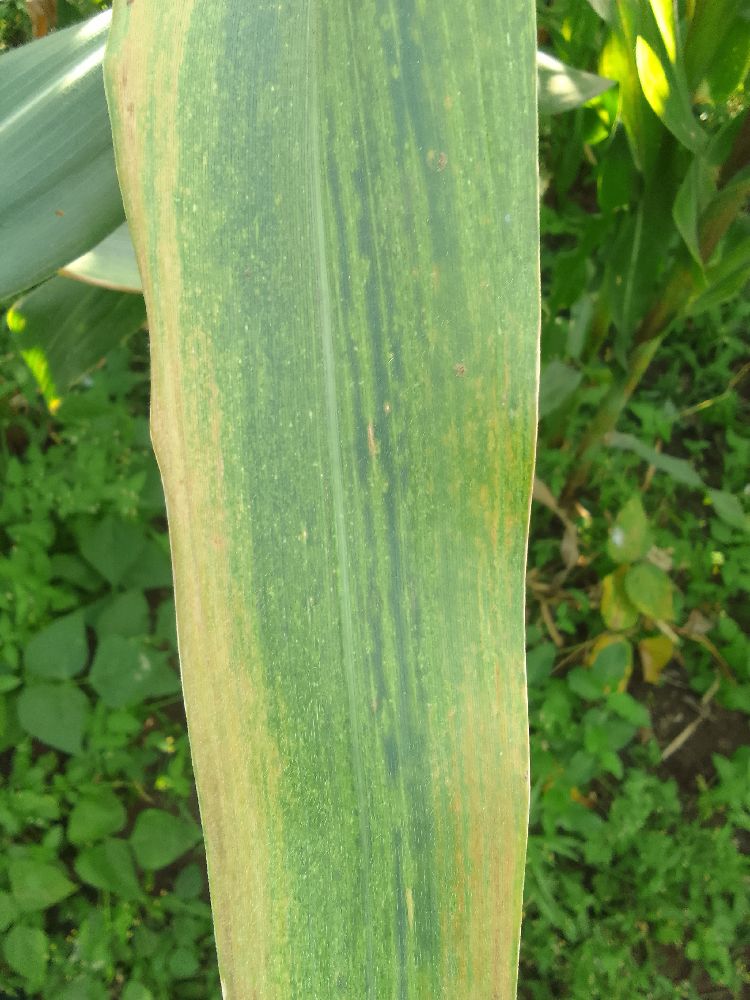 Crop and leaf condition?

maize, maize lethal necrosis
